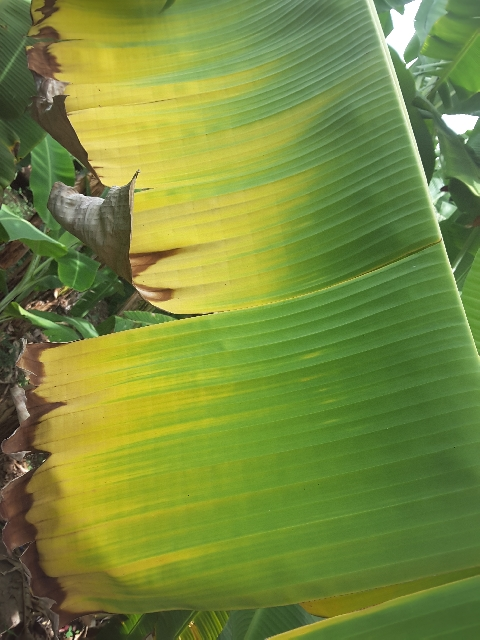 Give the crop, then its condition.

banana, fusarium wilt race 1
